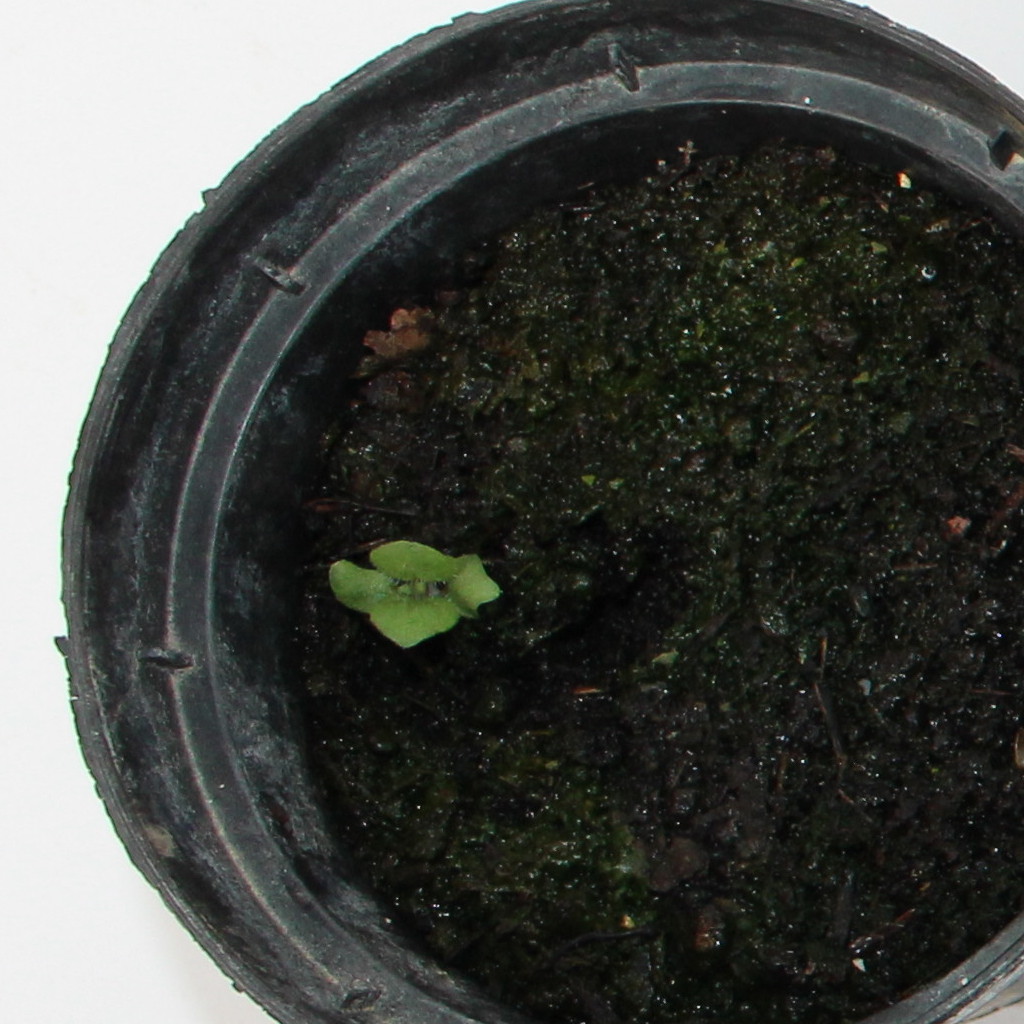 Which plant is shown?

Veronica persica
